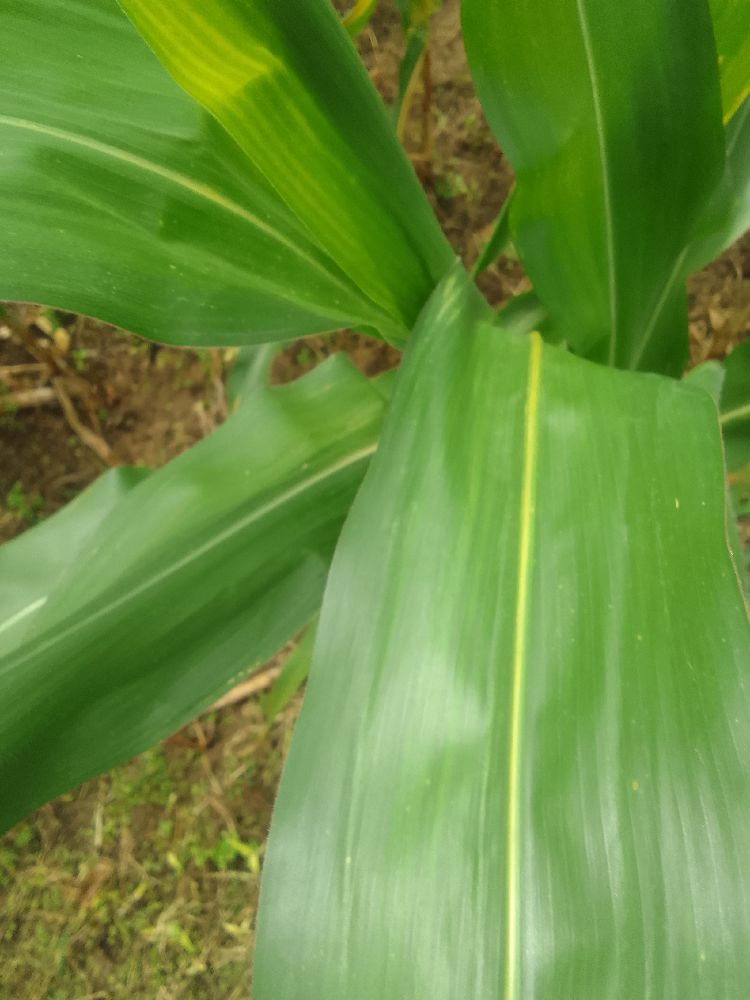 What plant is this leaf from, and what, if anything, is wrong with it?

maize, healthy
